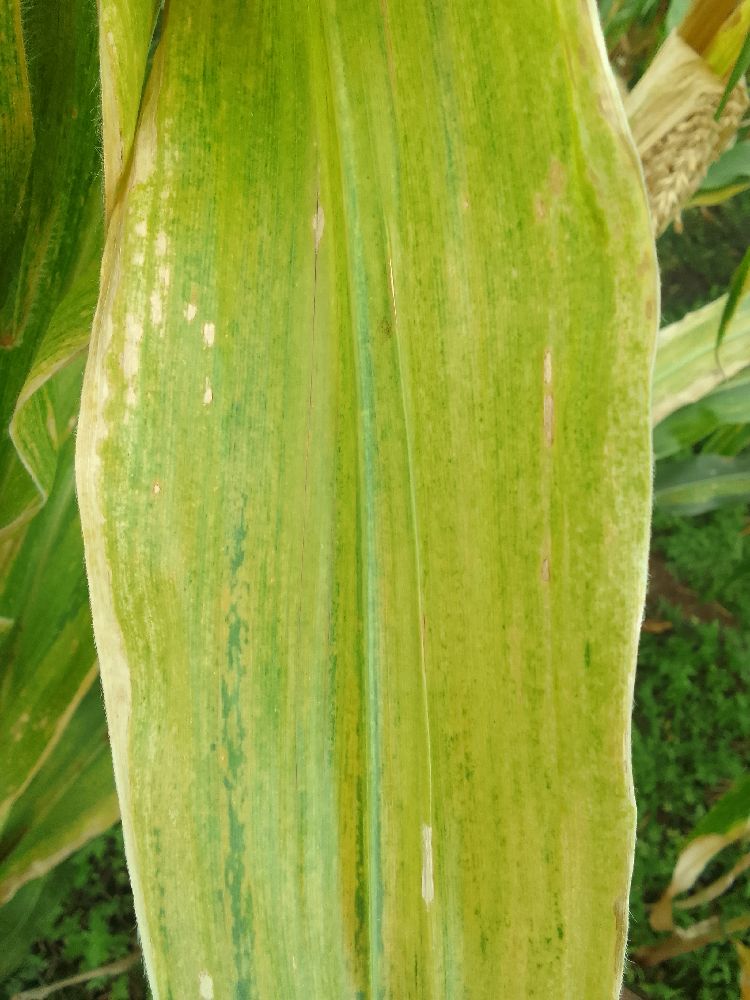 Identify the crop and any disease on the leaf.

maize, maize lethal necrosis
